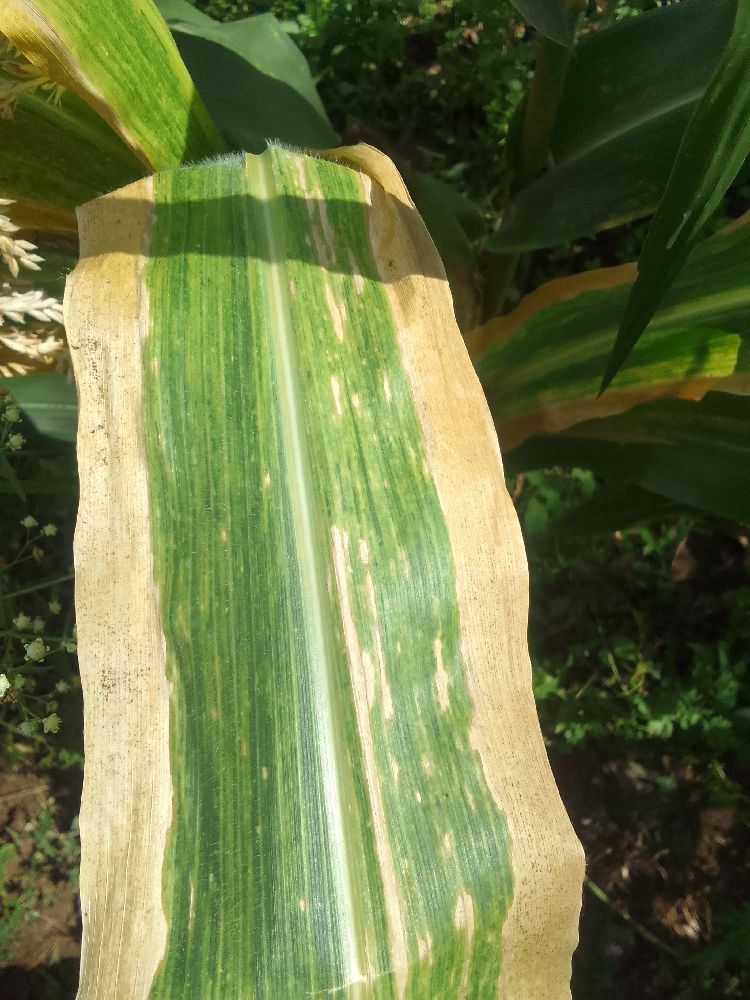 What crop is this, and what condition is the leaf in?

maize, maize lethal necrosis
